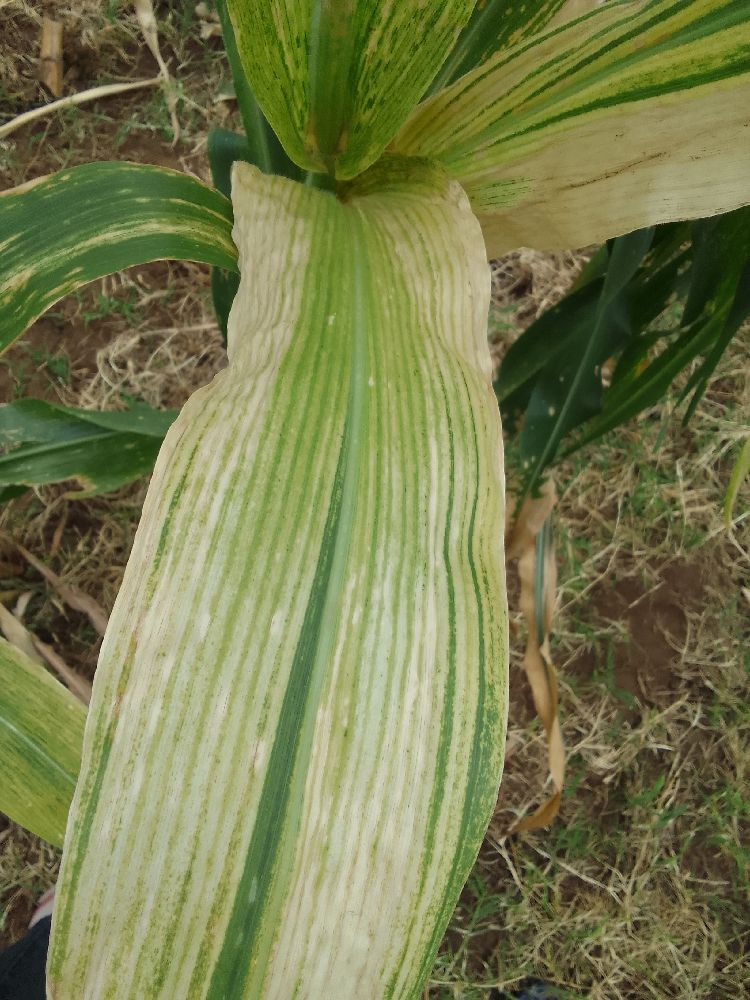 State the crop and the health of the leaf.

maize, maize lethal necrosis
